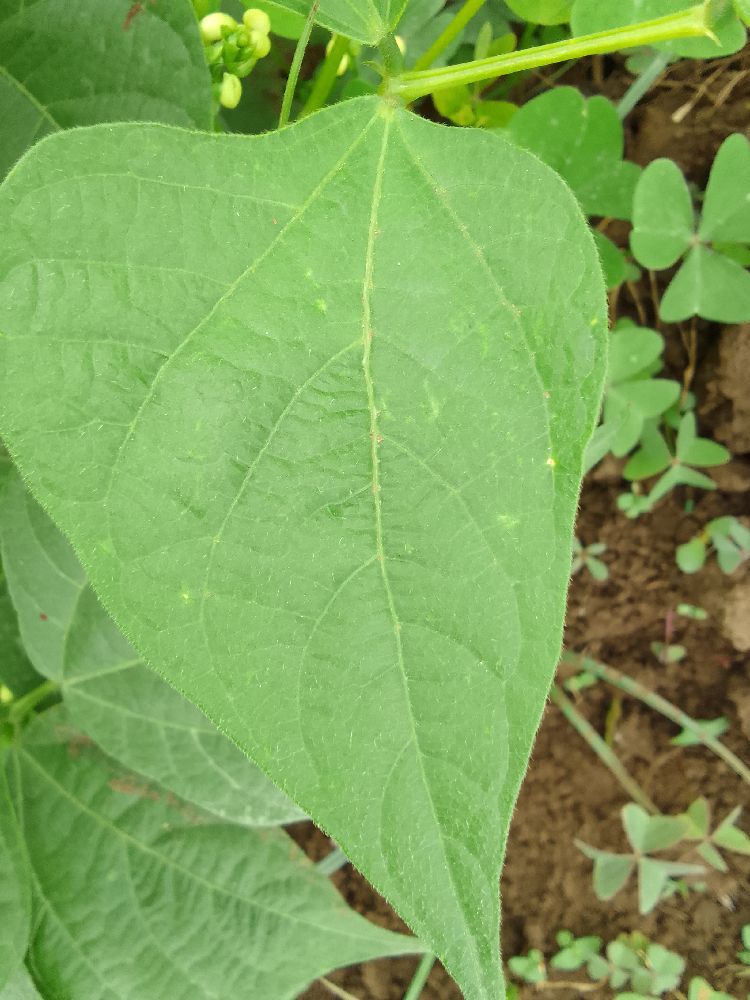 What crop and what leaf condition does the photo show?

common bean, healthy
